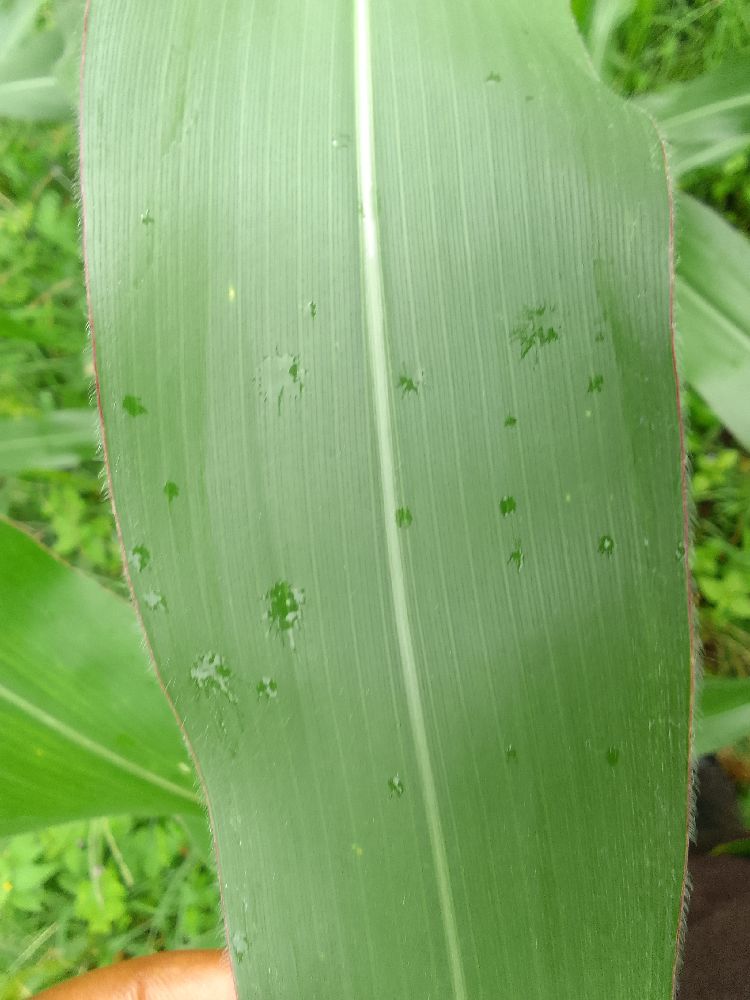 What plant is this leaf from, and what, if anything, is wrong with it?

maize, healthy
